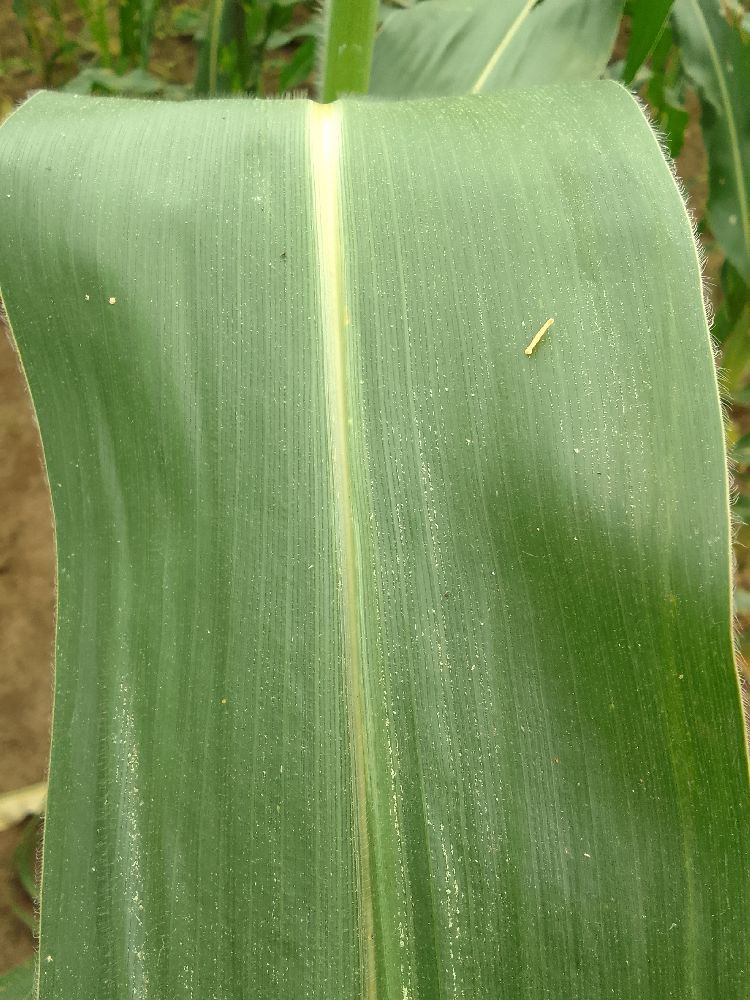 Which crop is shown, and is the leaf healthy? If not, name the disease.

maize, healthy
